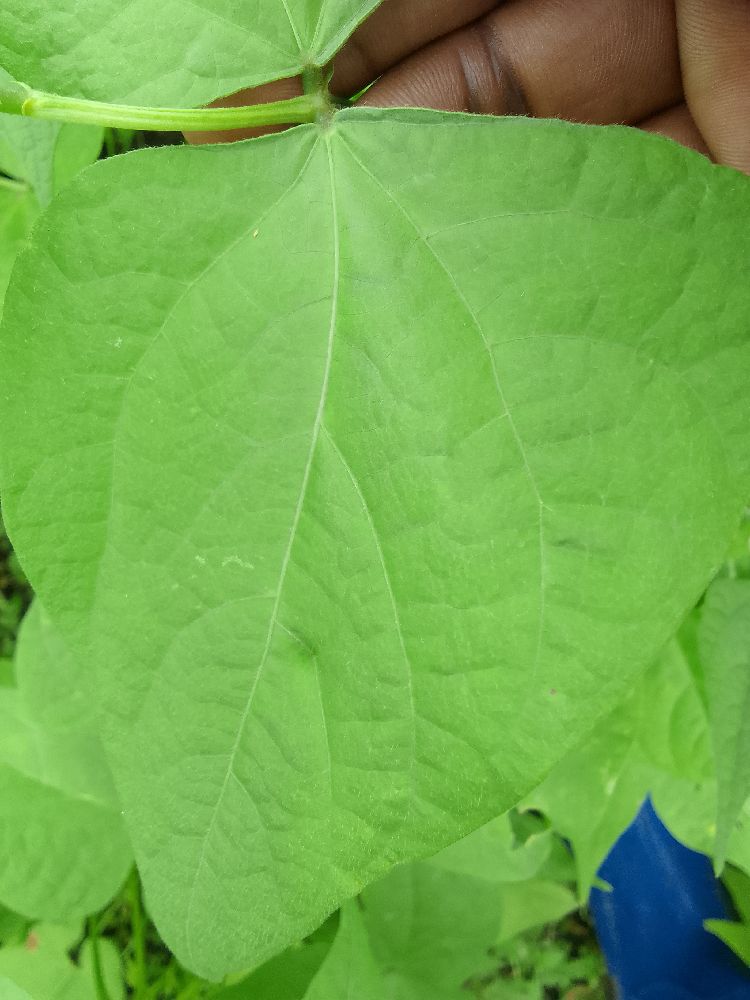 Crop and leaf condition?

common bean, healthy
